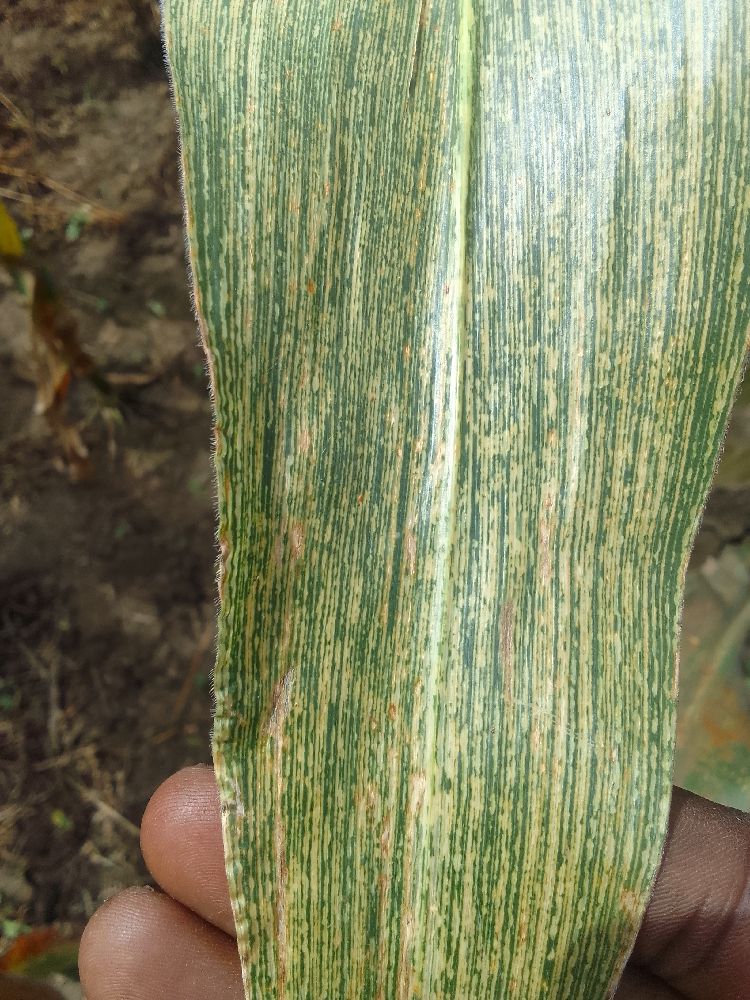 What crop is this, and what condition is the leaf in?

maize, maize streak virus
